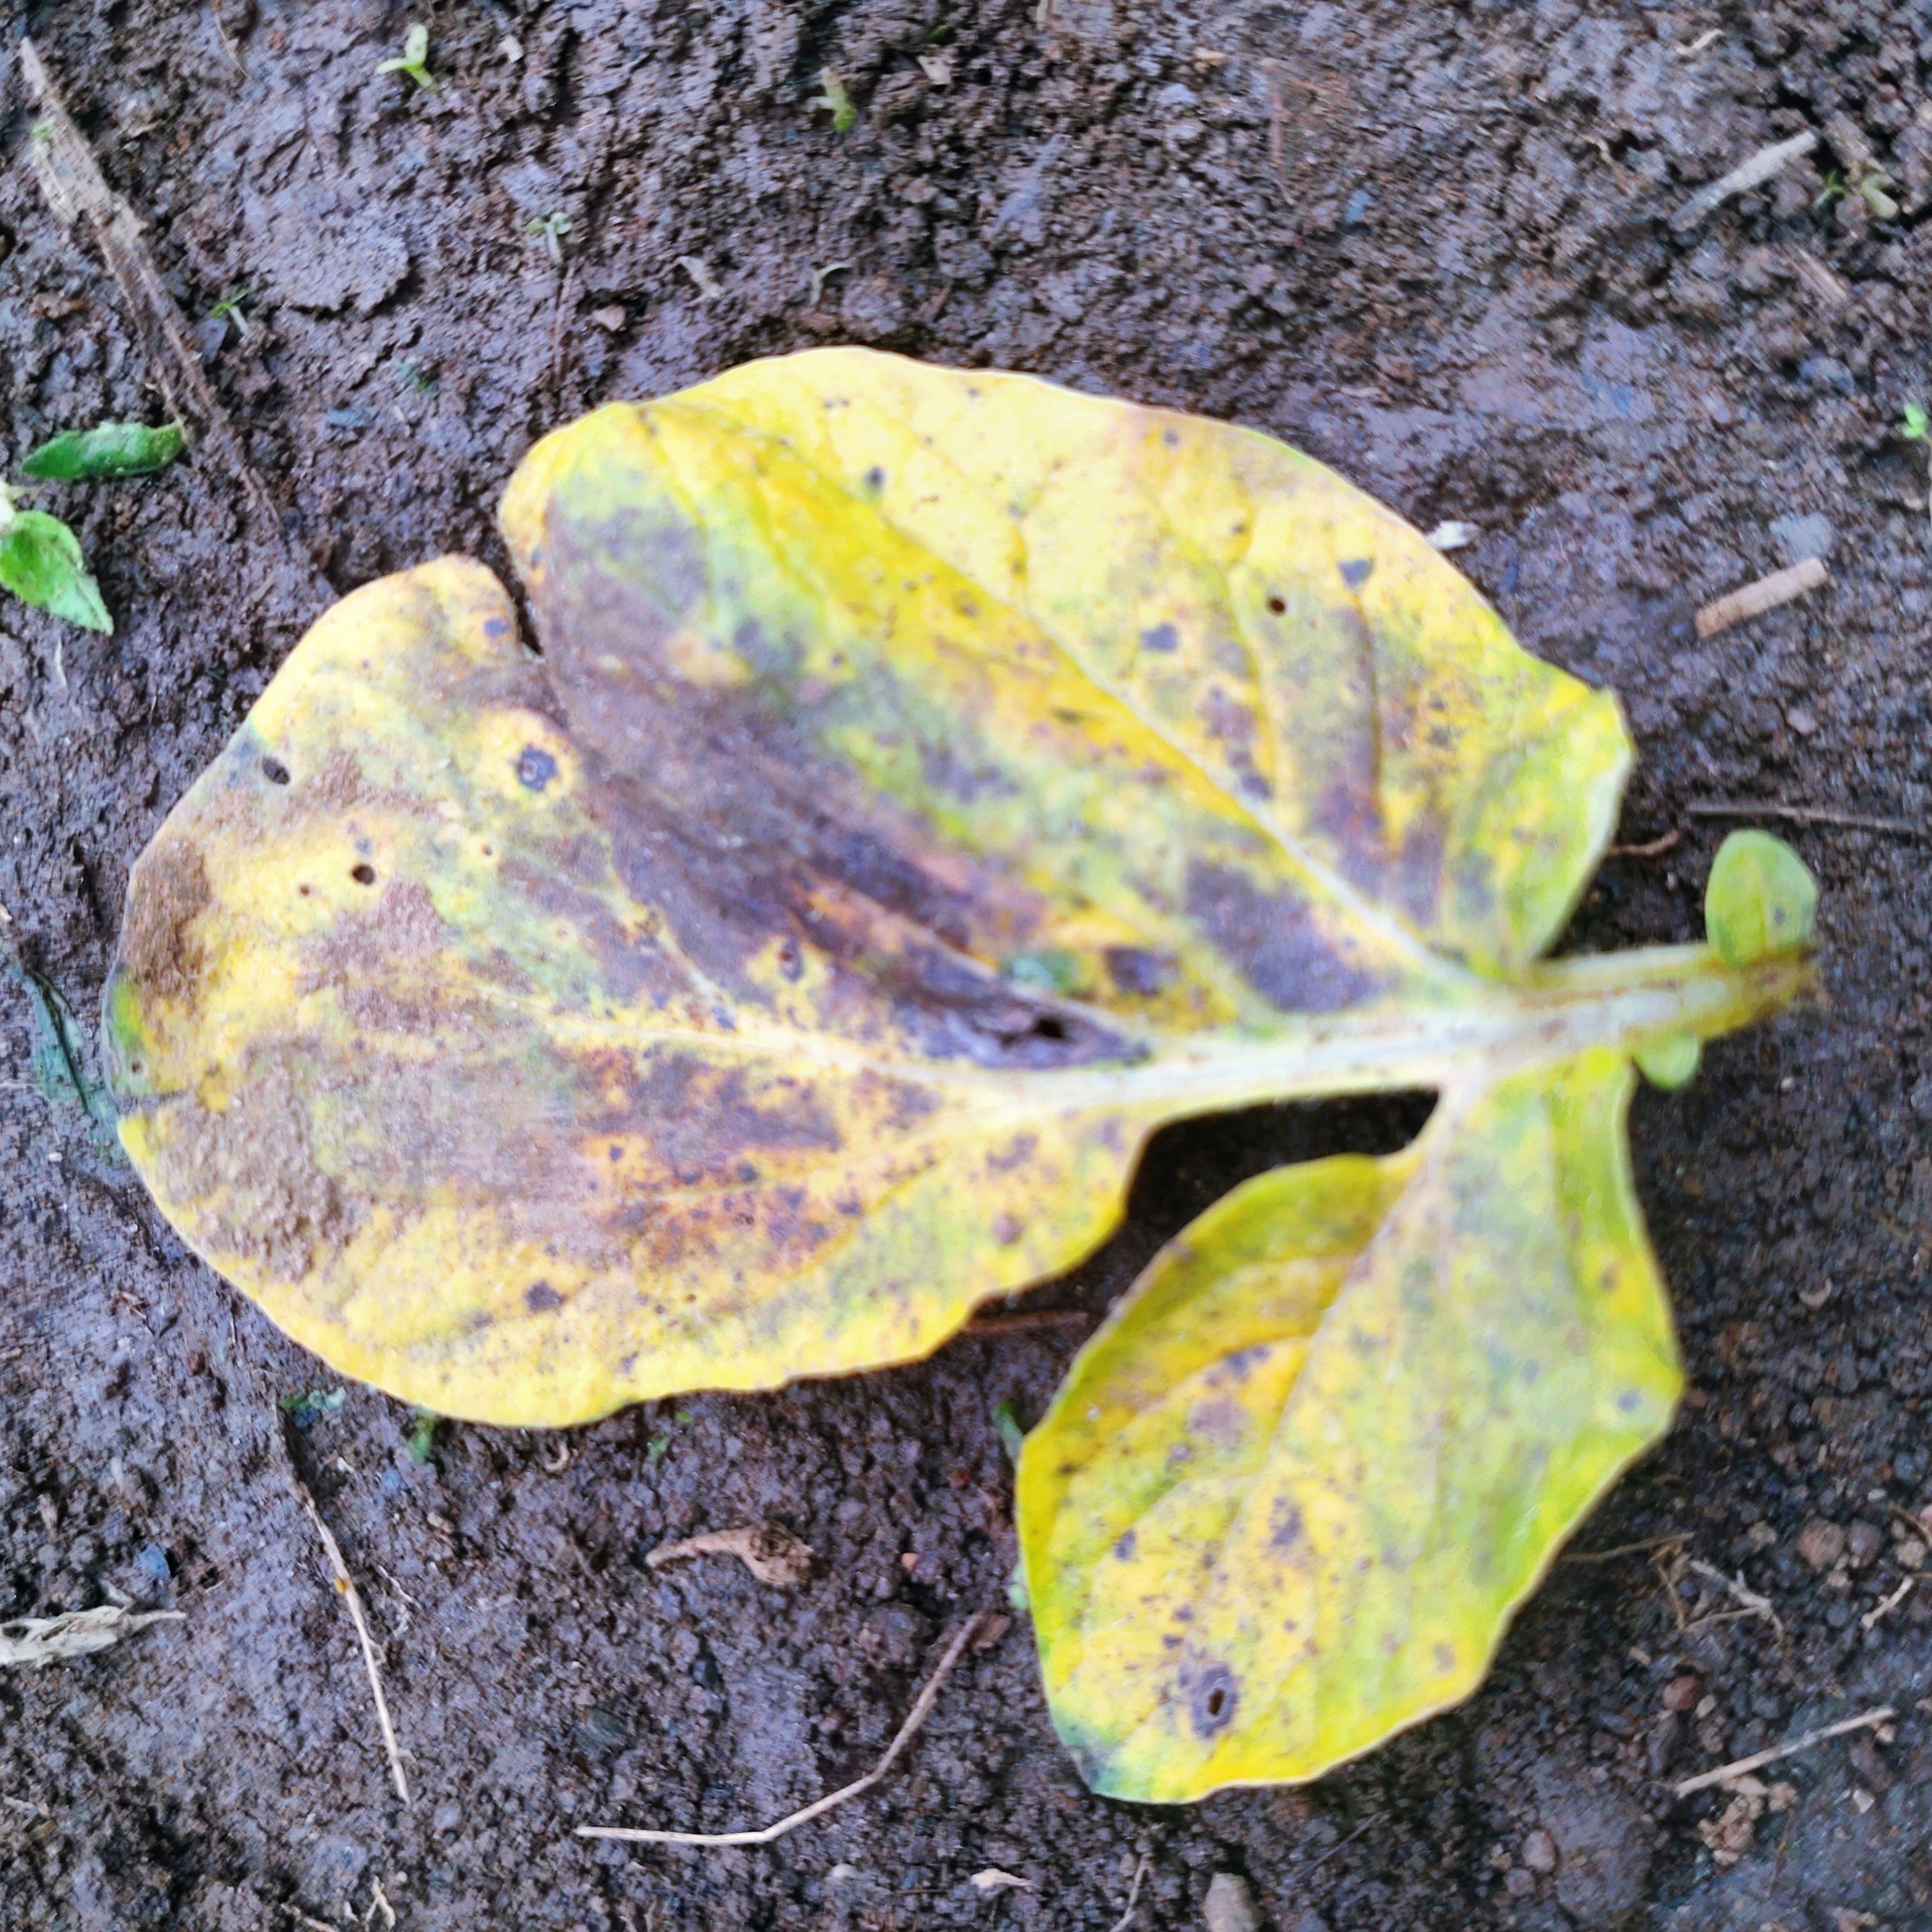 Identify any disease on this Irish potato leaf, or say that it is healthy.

late blight
